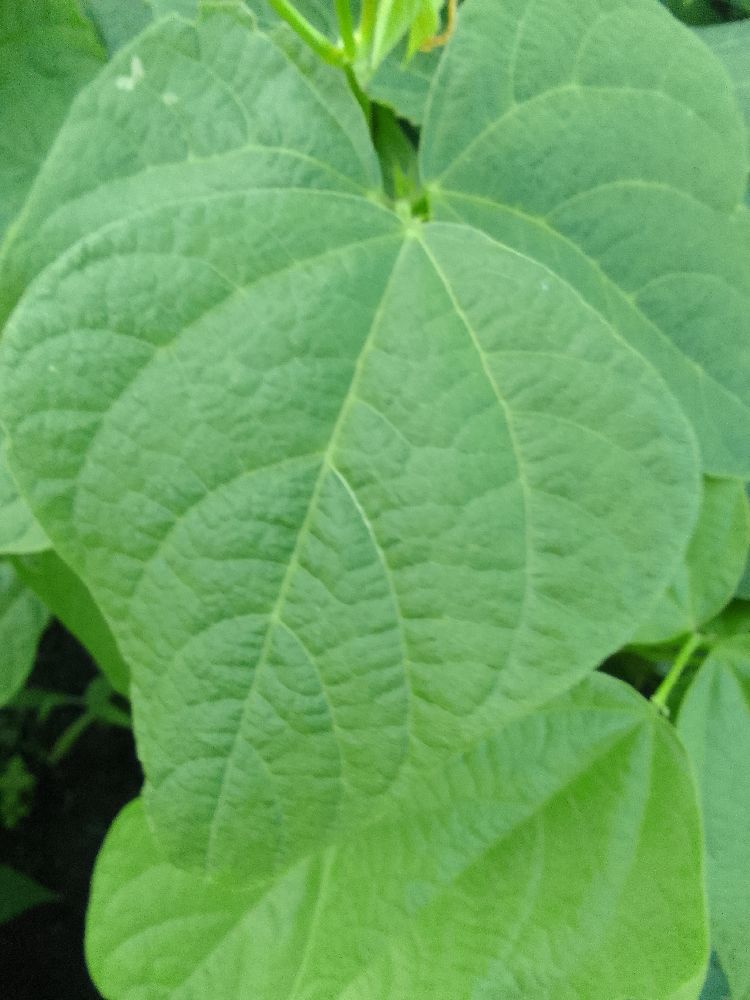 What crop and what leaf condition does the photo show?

common bean, healthy
